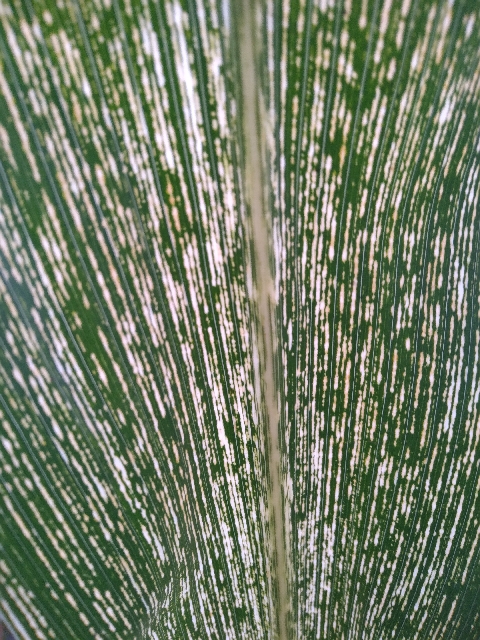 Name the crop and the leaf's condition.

maize, maize streak virus
